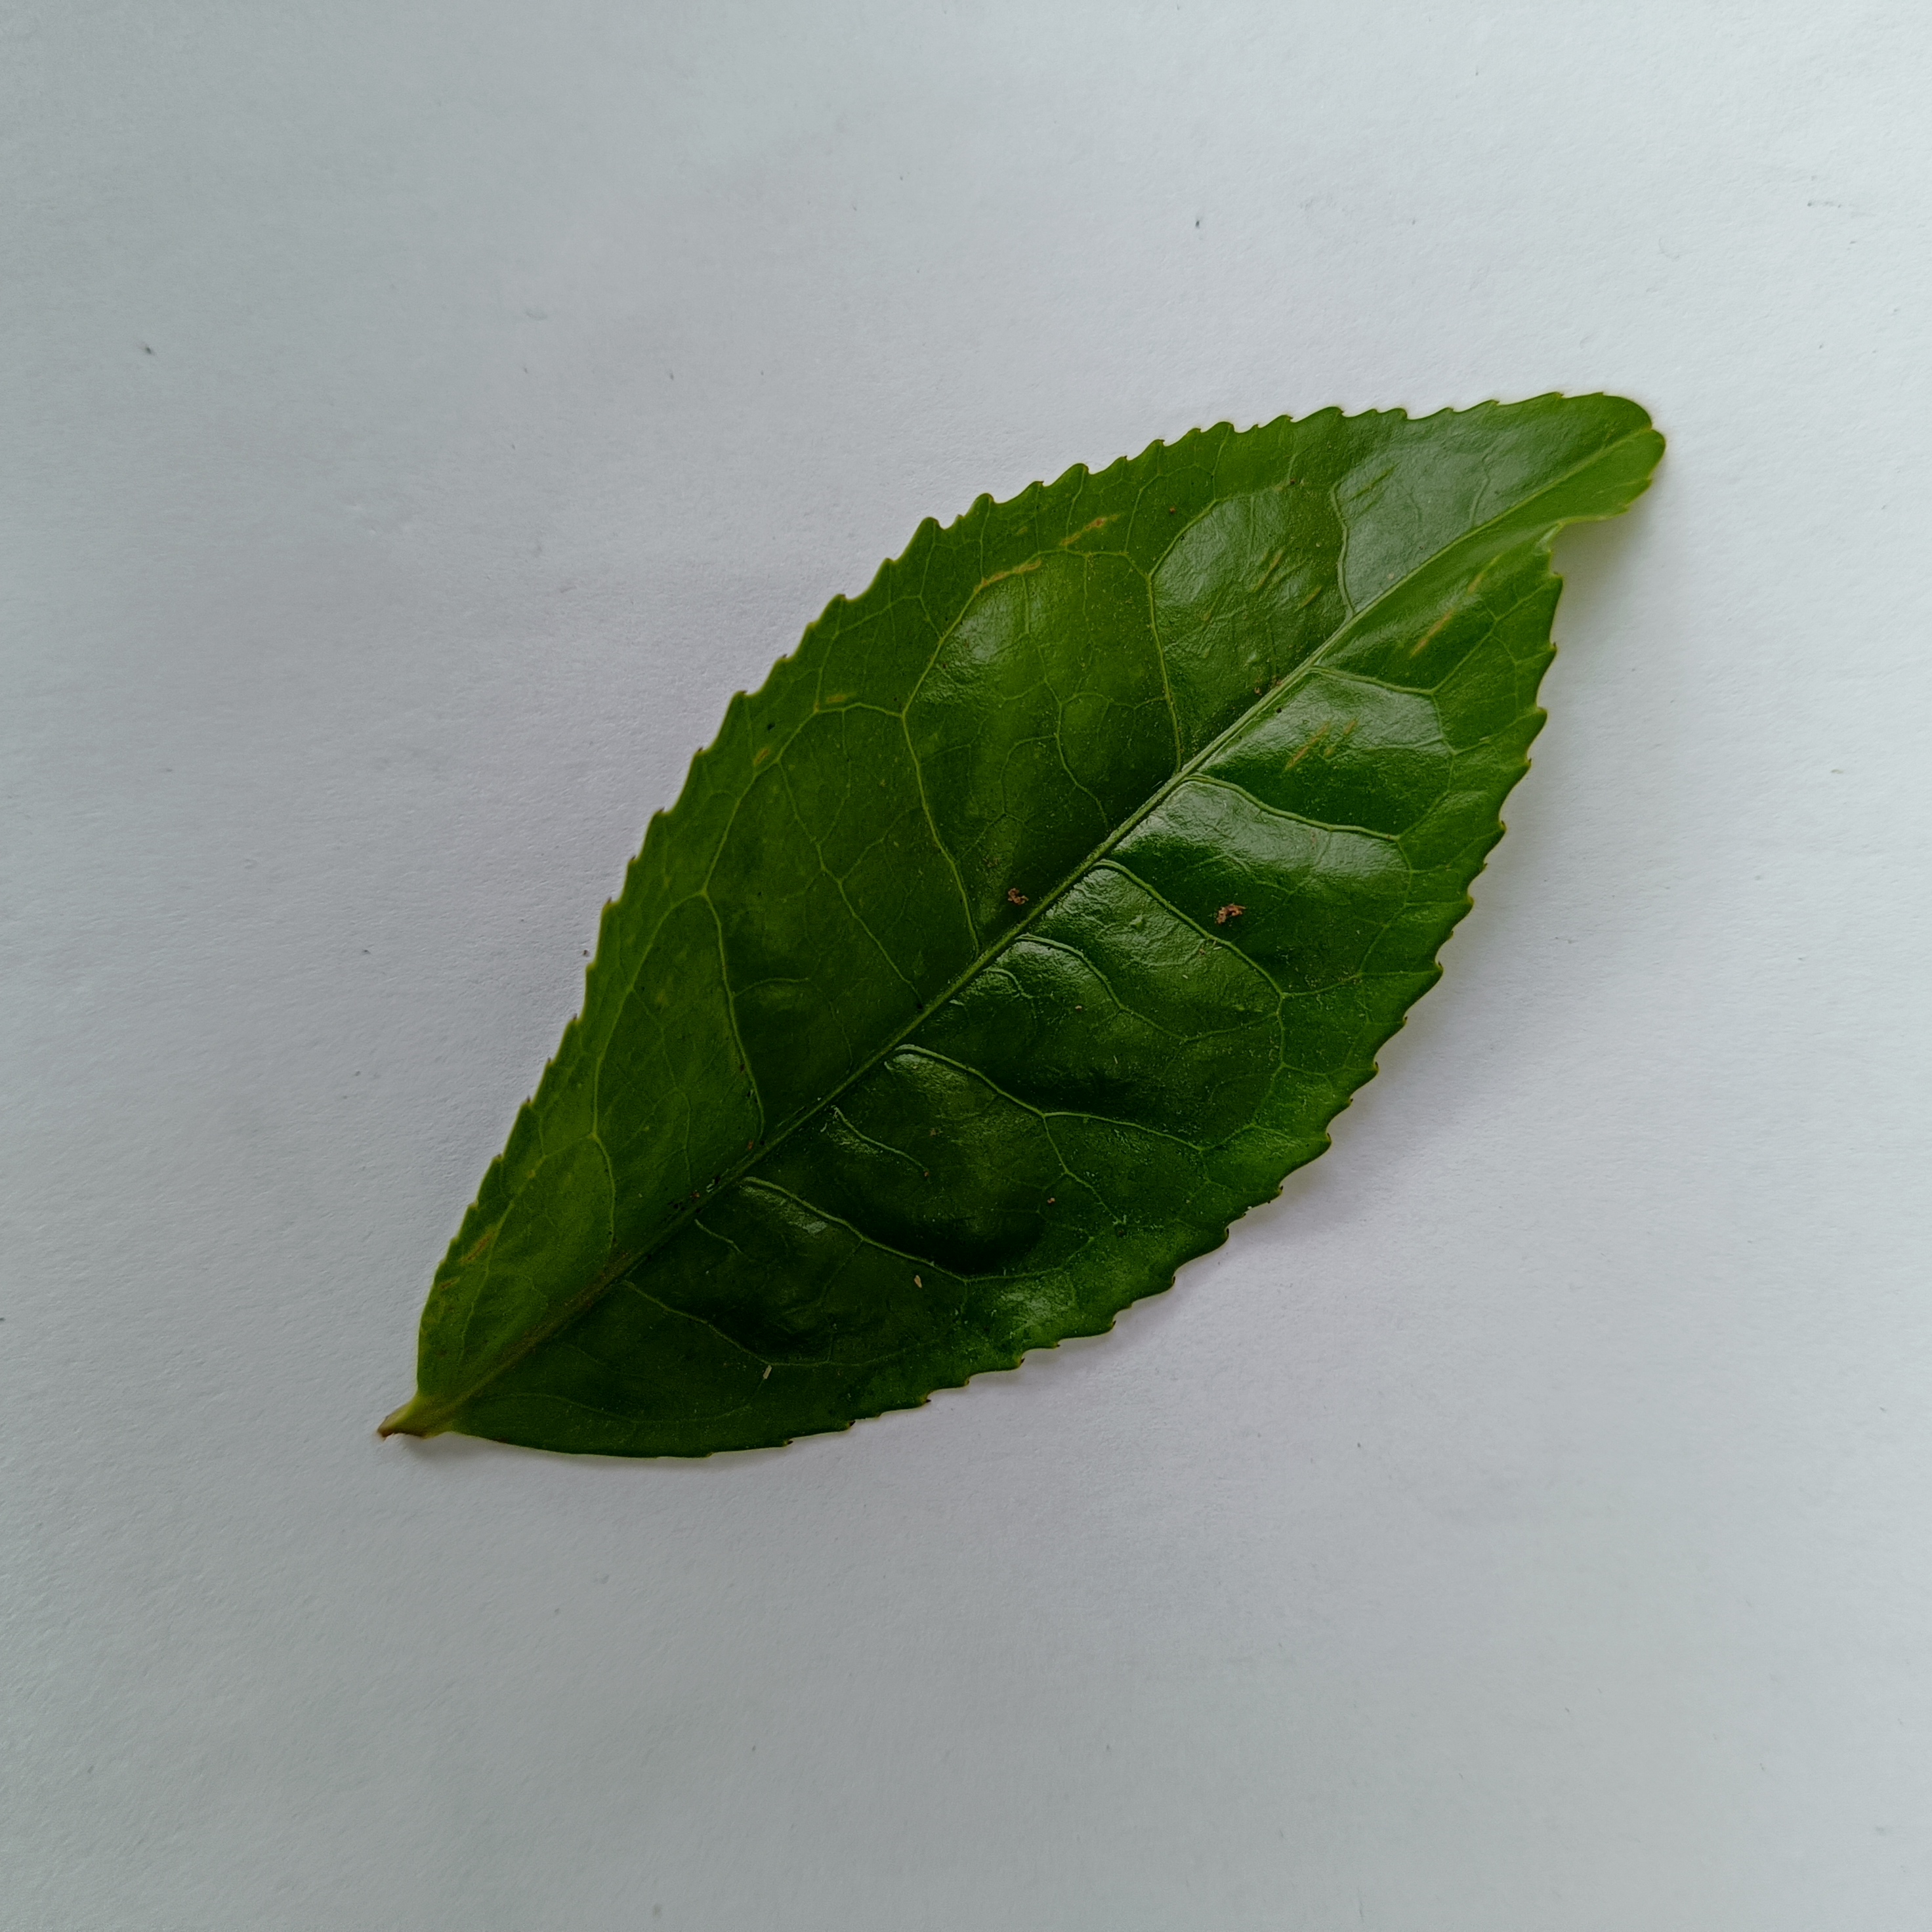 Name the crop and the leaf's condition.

tea, healthy
